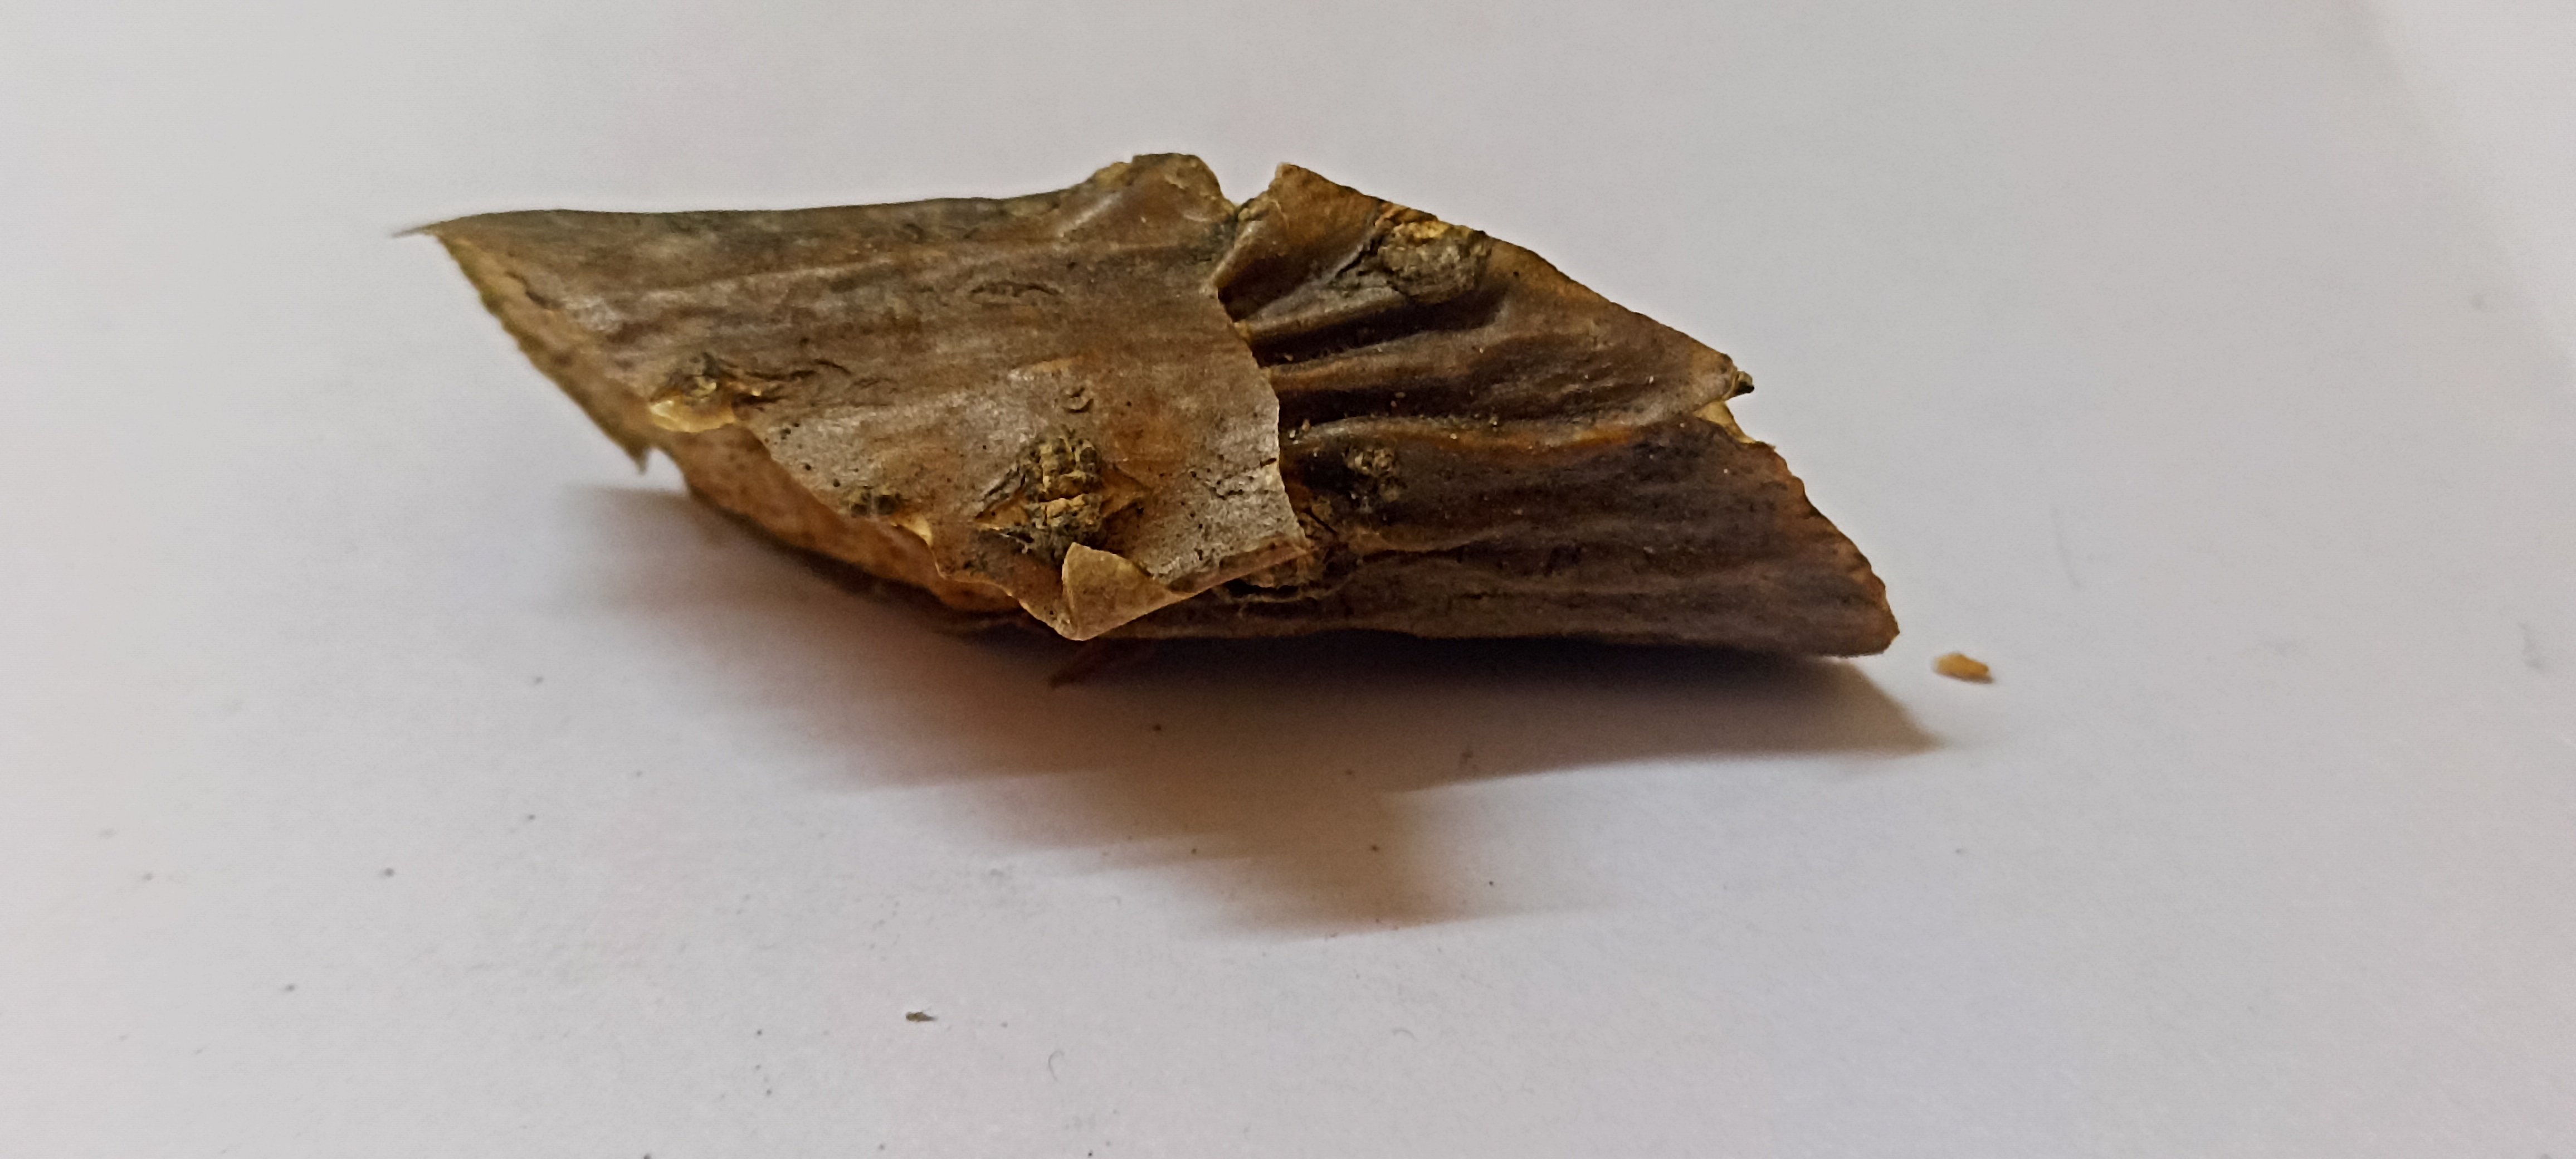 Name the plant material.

gulvel
